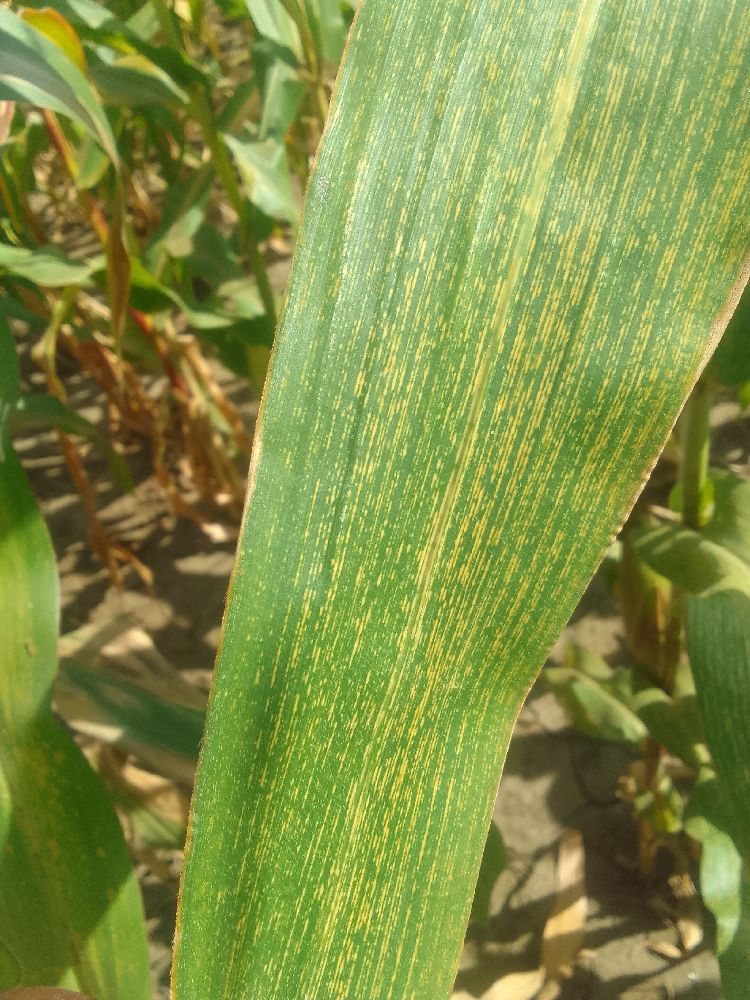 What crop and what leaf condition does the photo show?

maize, maize streak virus
